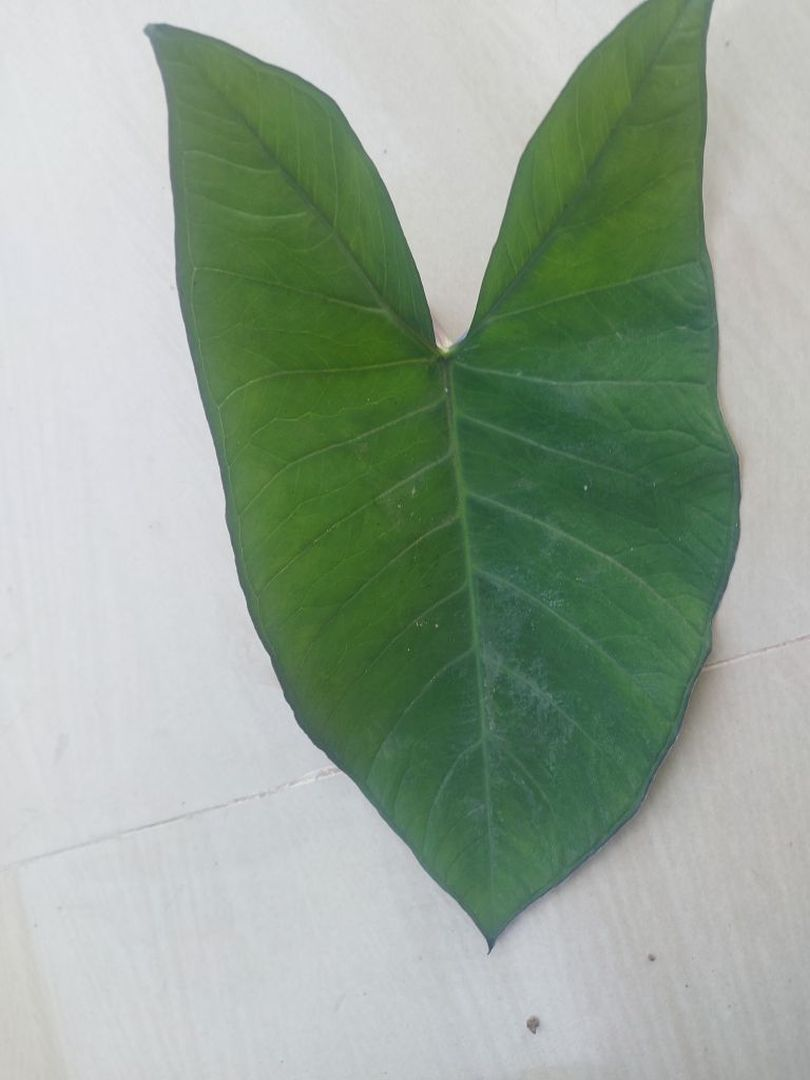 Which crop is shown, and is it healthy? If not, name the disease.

taro, healthy
